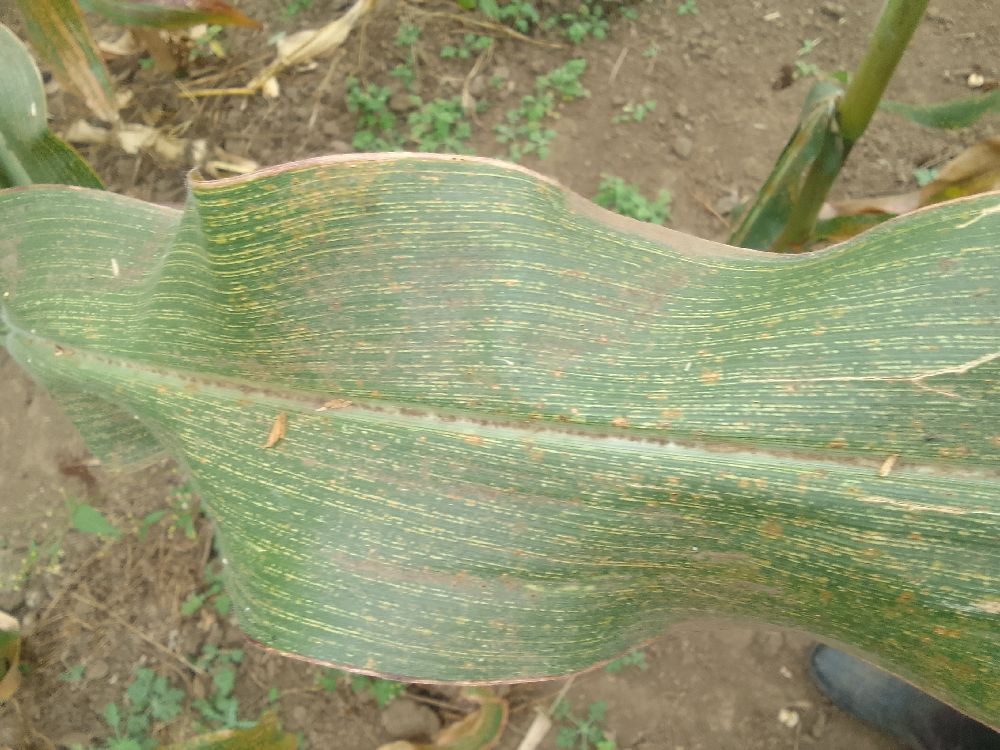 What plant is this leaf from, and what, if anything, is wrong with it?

maize, maize streak virus
